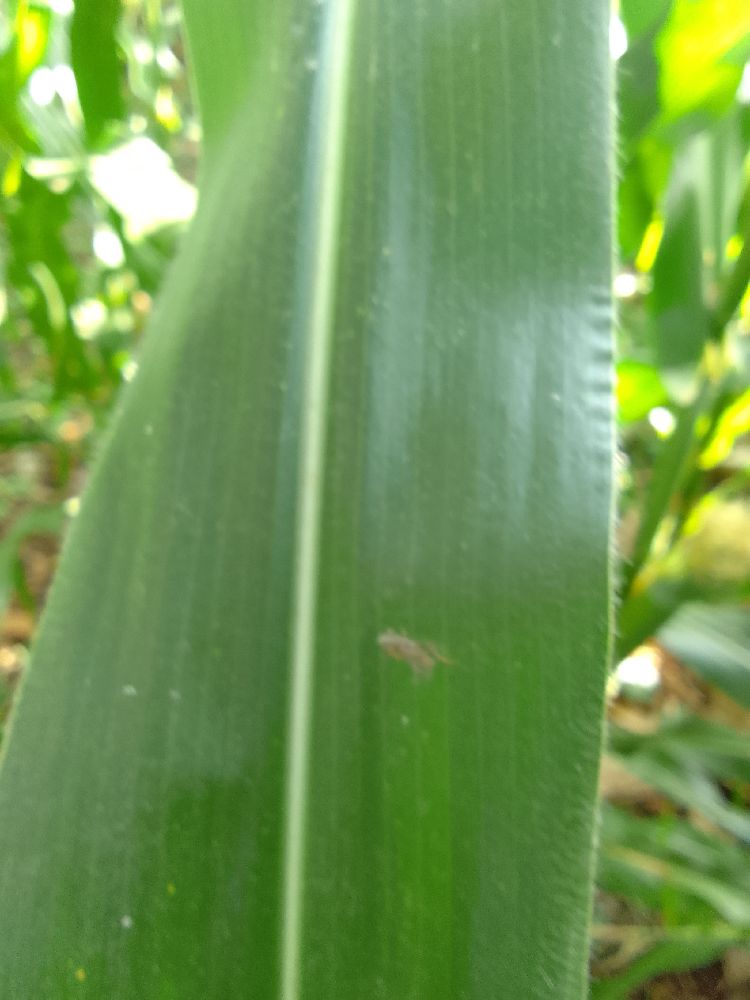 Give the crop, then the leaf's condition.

maize, healthy
